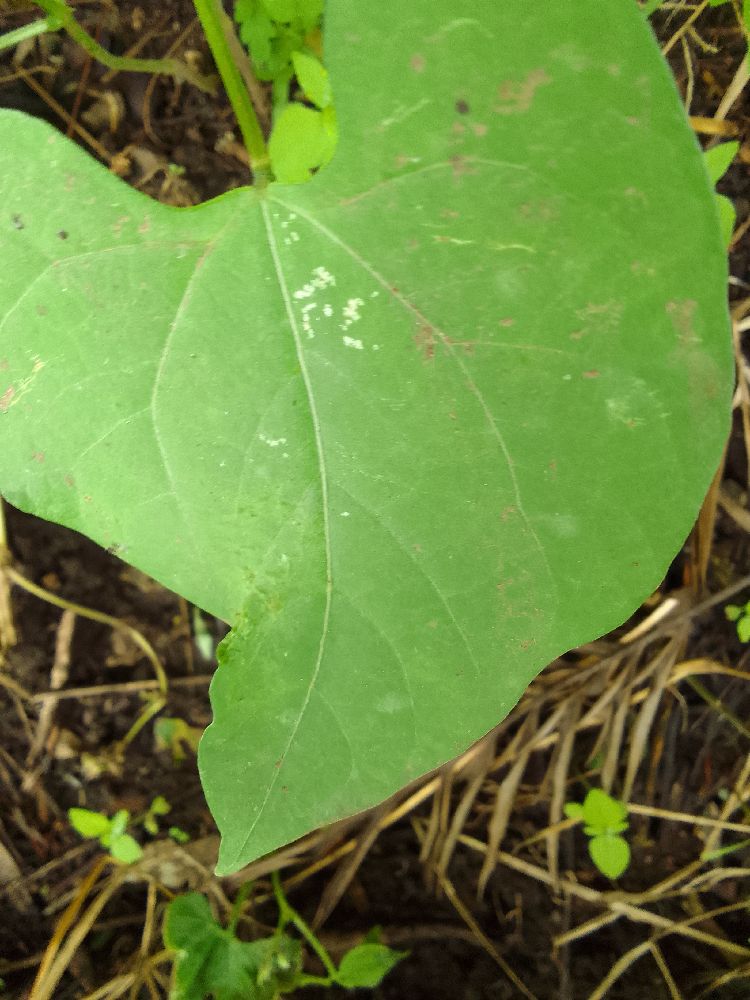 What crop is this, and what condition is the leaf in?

common bean, healthy
